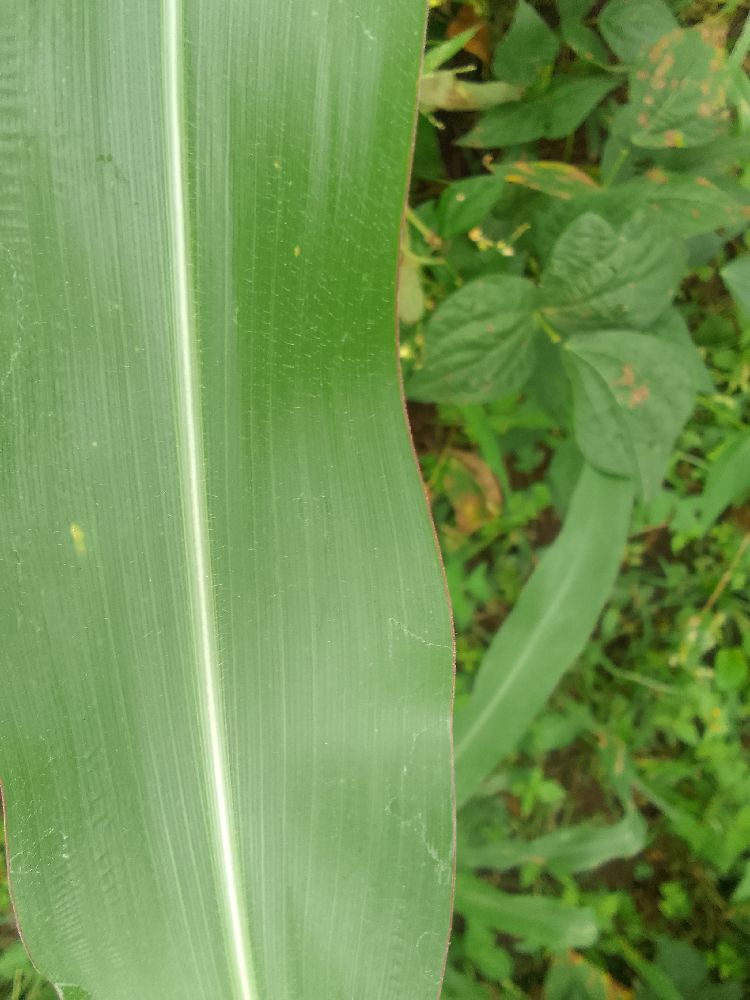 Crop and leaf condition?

maize, healthy
